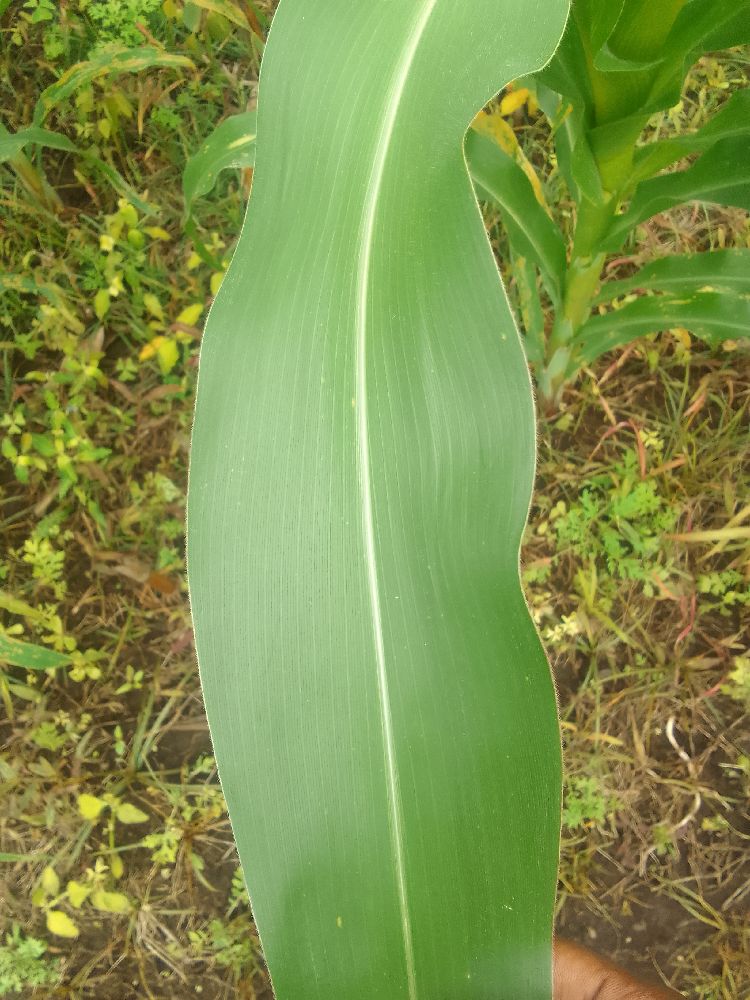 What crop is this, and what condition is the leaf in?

maize, healthy
